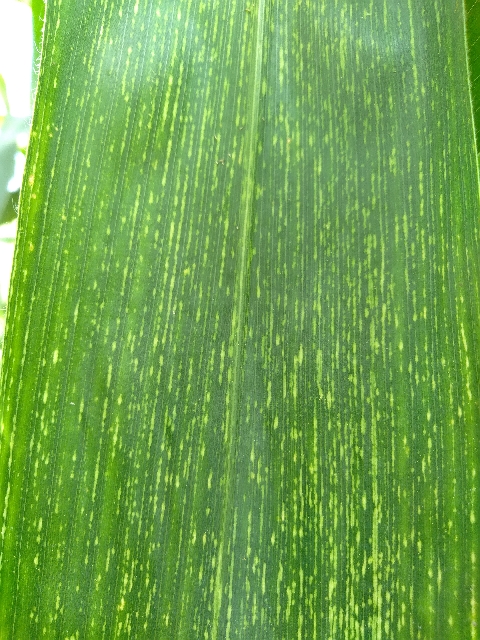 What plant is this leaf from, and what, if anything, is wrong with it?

maize, maize streak virus
